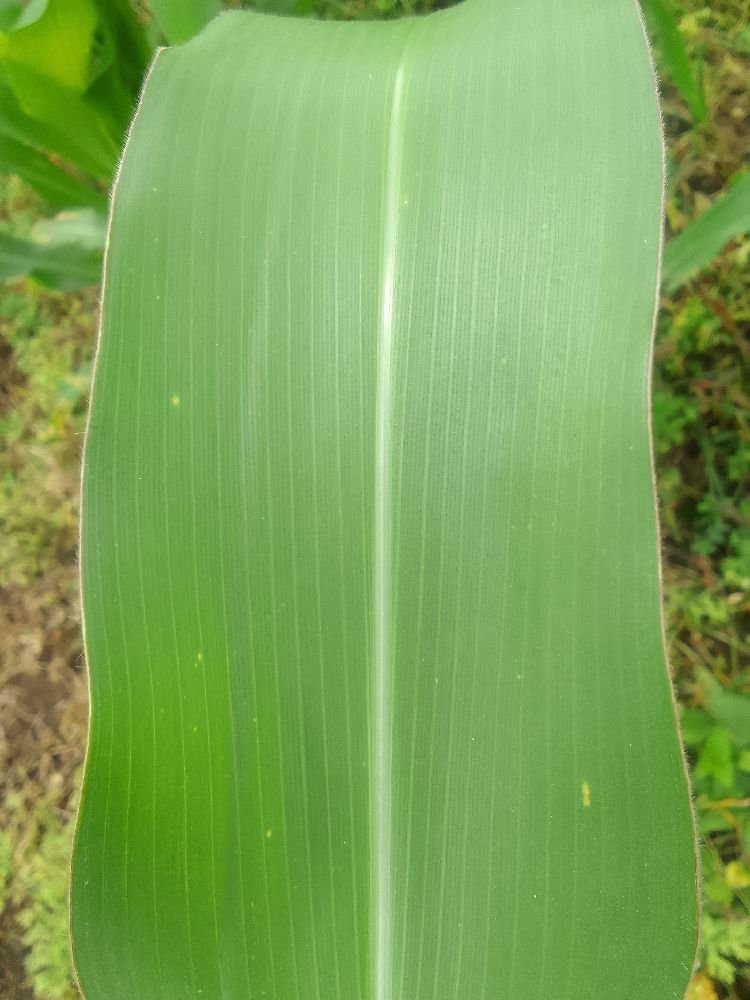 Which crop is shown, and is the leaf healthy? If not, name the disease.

maize, healthy
